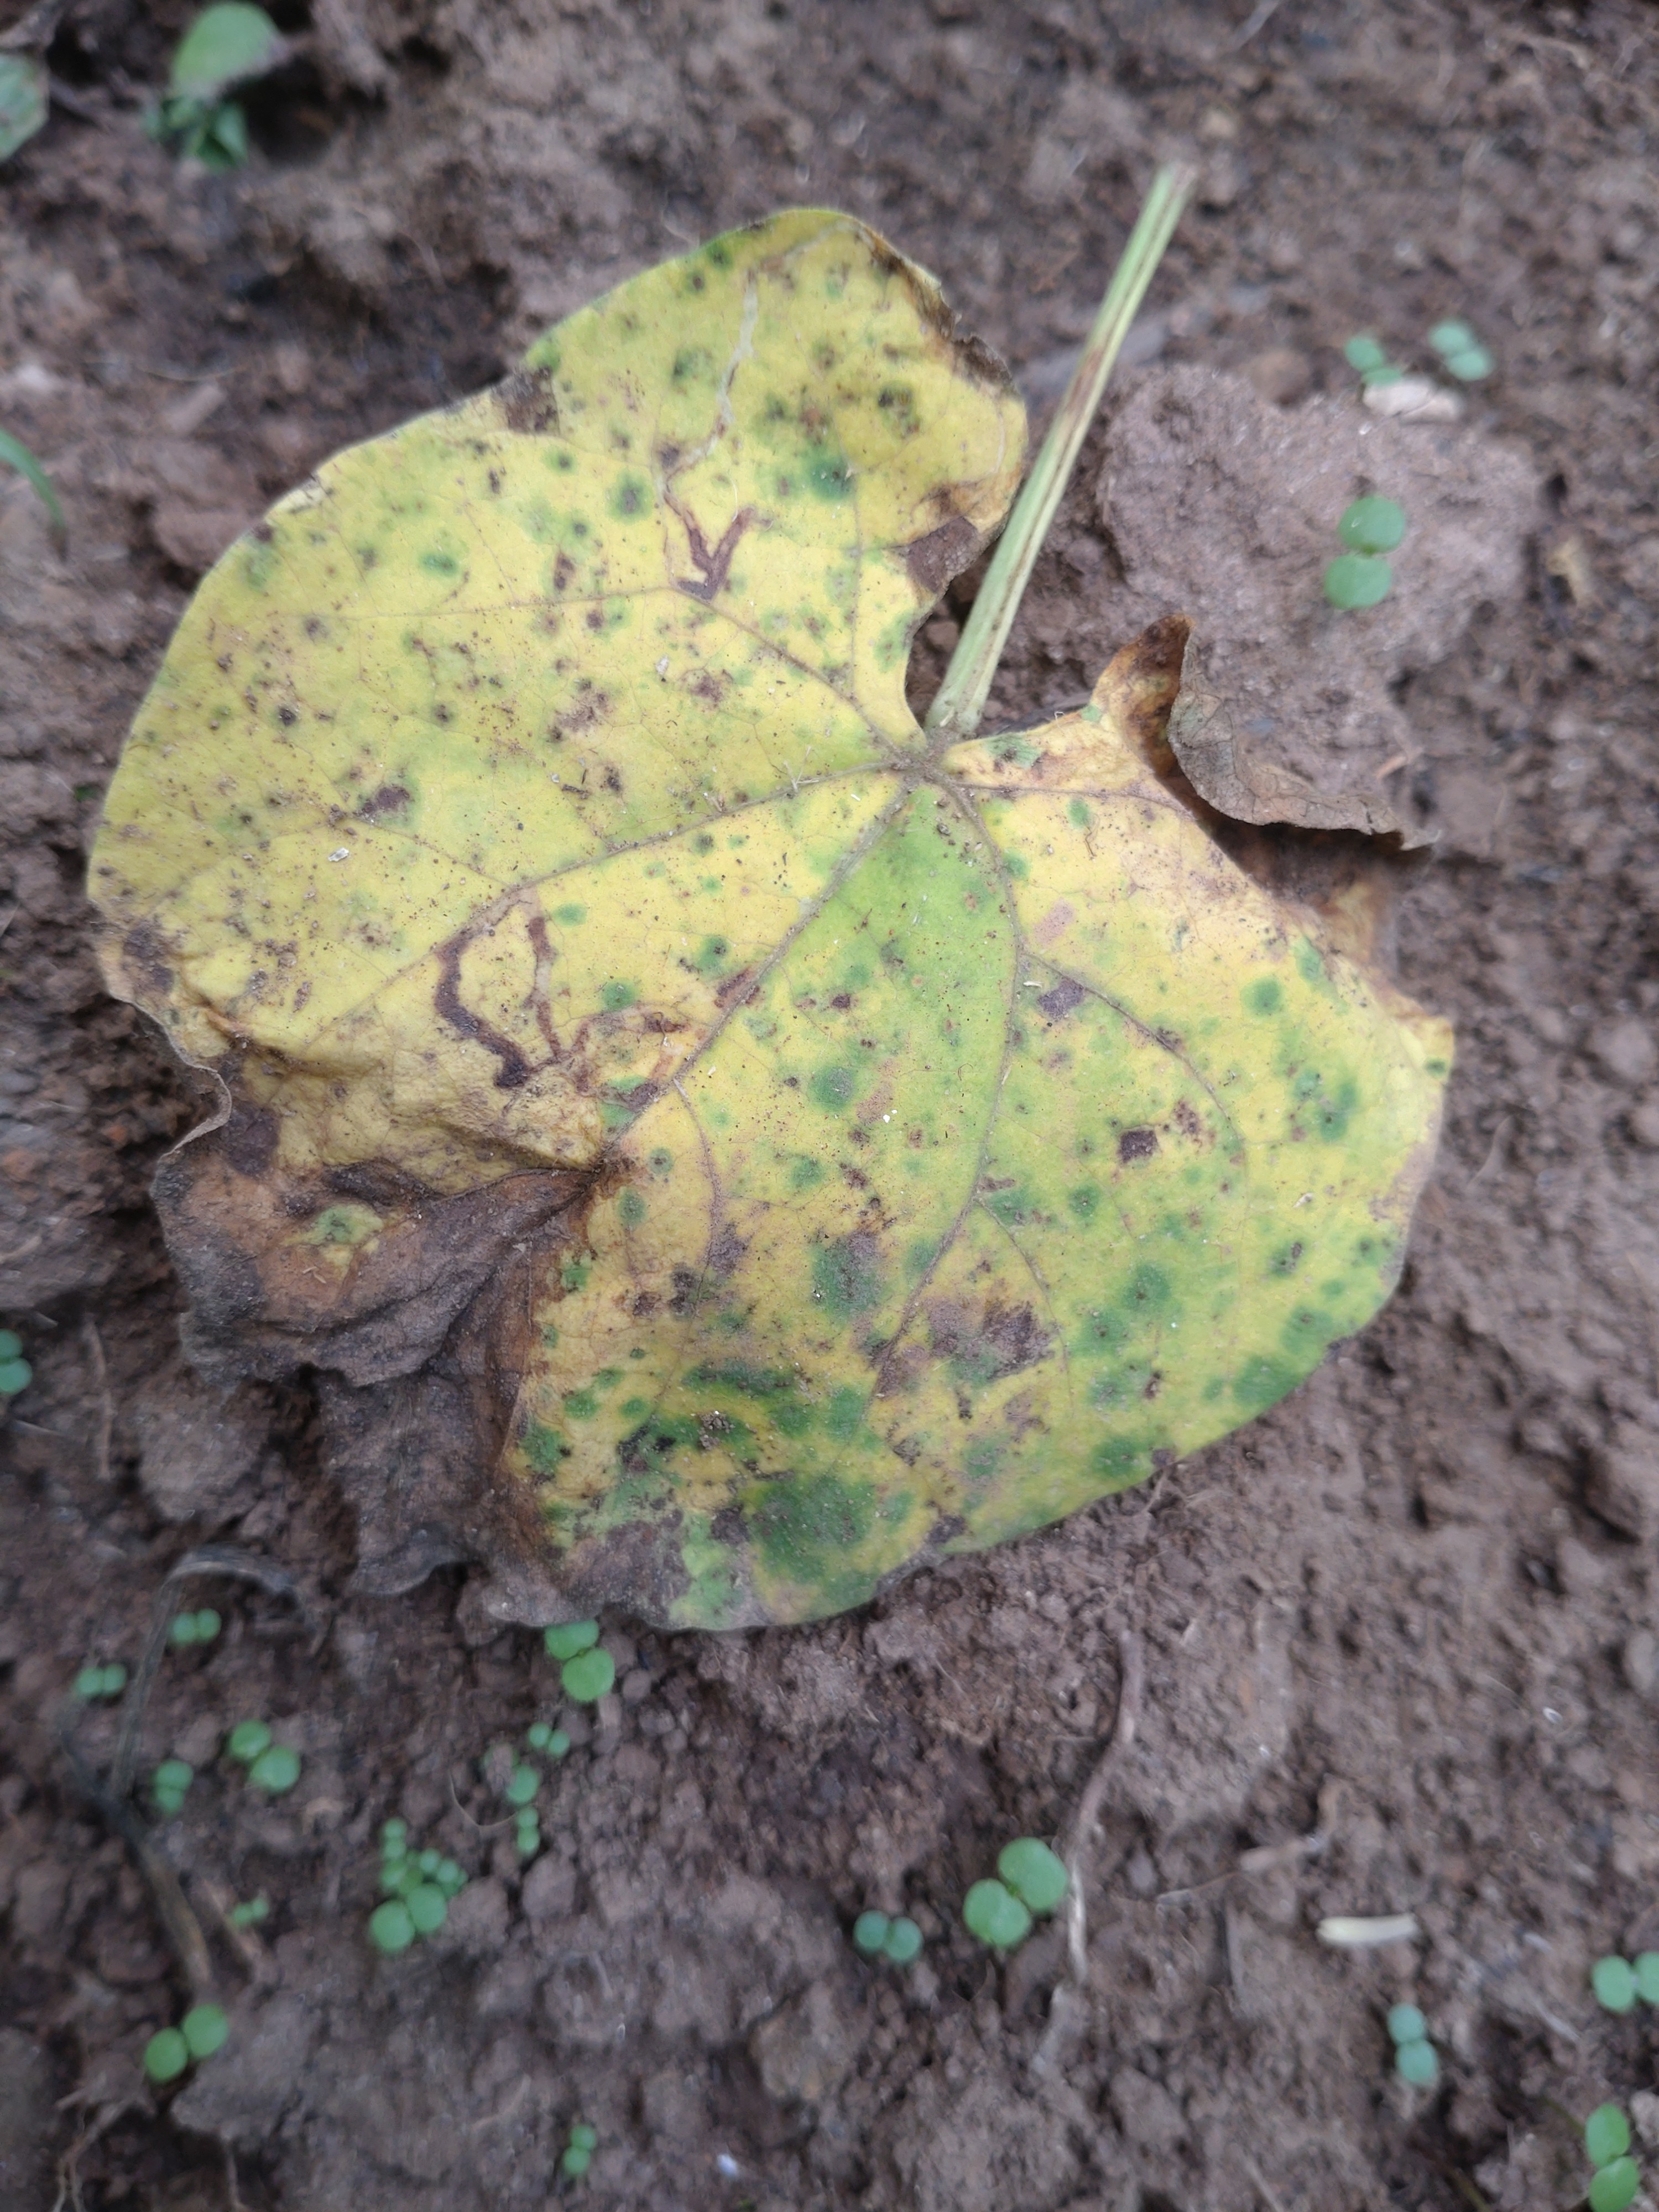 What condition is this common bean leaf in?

anthracnose
